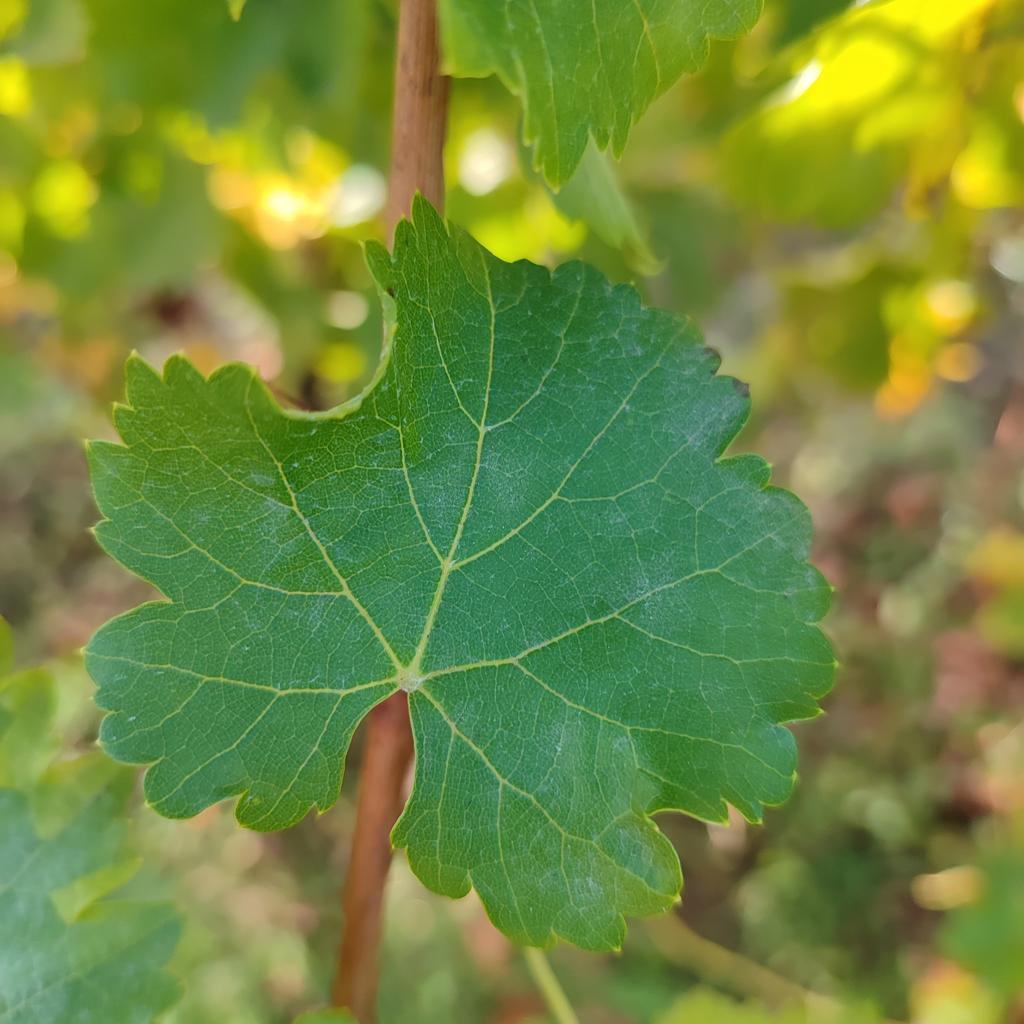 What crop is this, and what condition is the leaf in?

grapevine, powdery mildew
